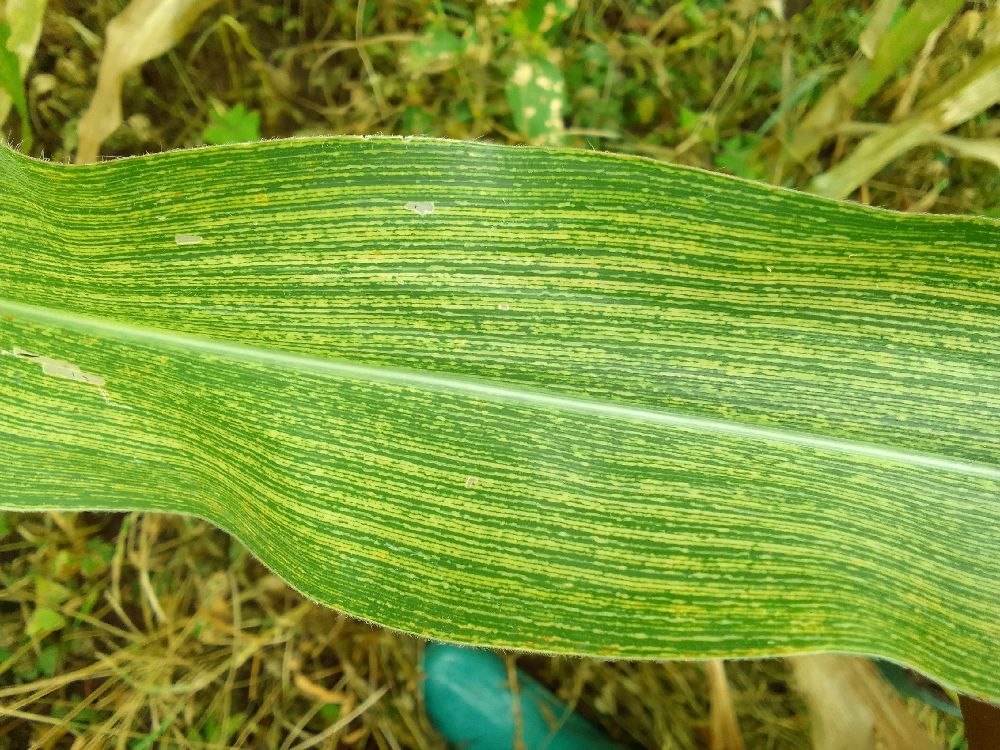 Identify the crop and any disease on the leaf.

maize, maize streak virus
